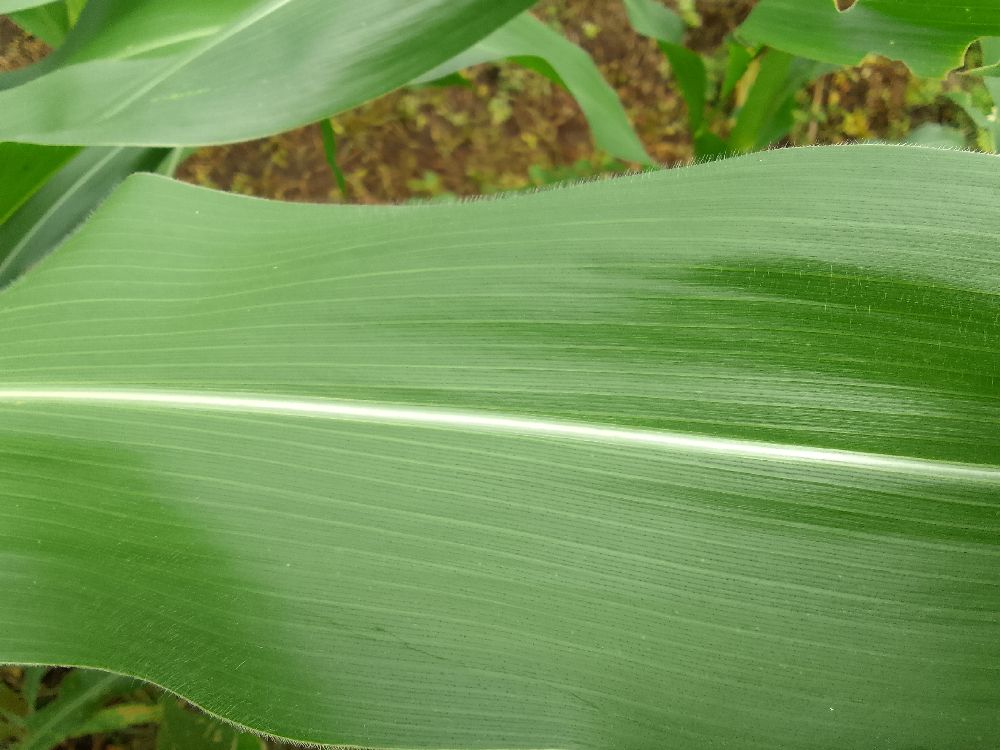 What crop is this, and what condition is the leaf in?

maize, healthy
